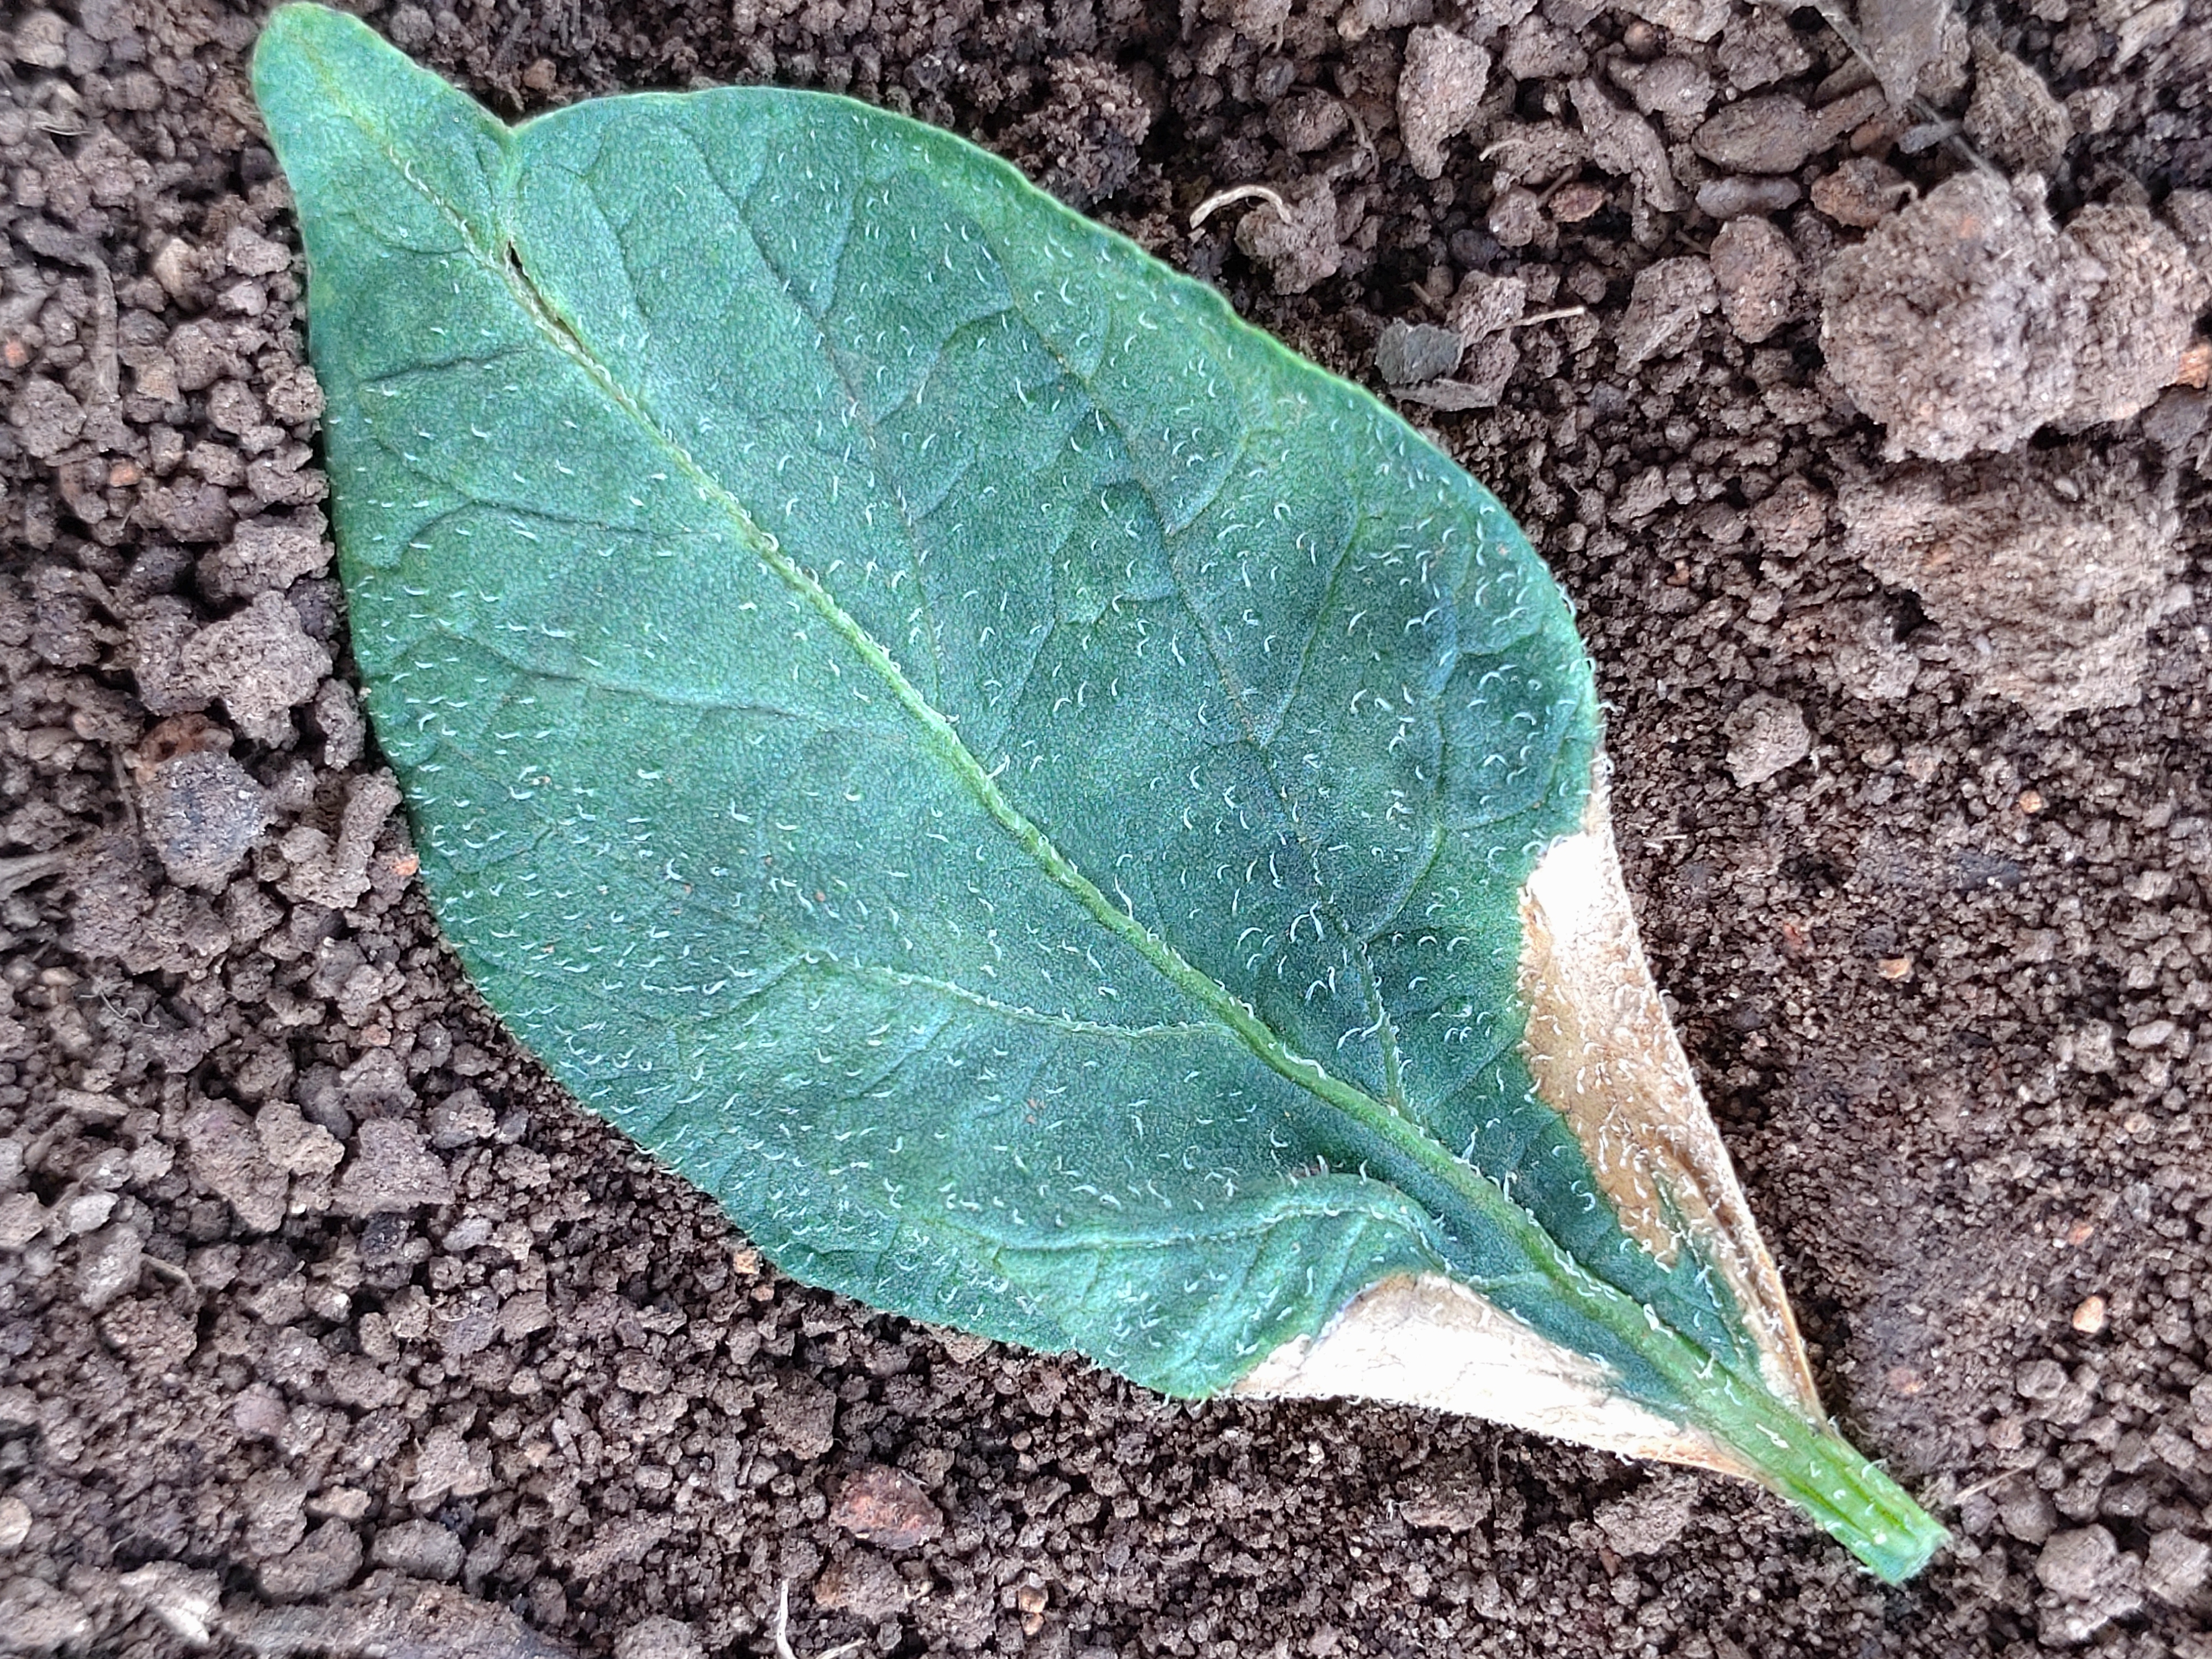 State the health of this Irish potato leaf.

early blight
